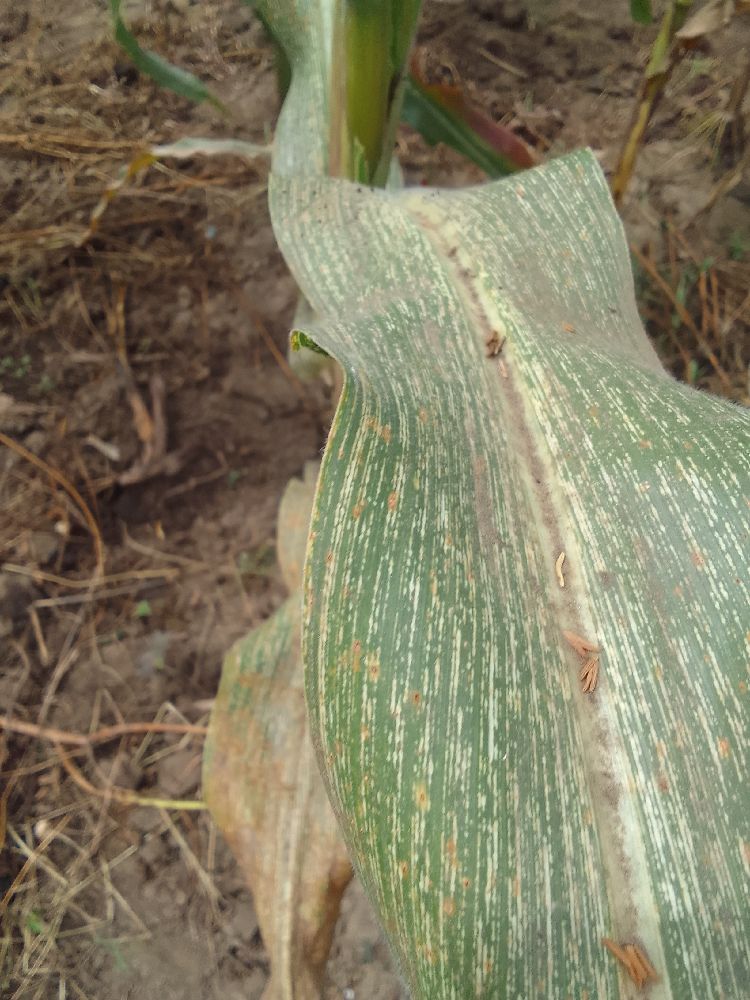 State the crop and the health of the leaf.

maize, maize streak virus
